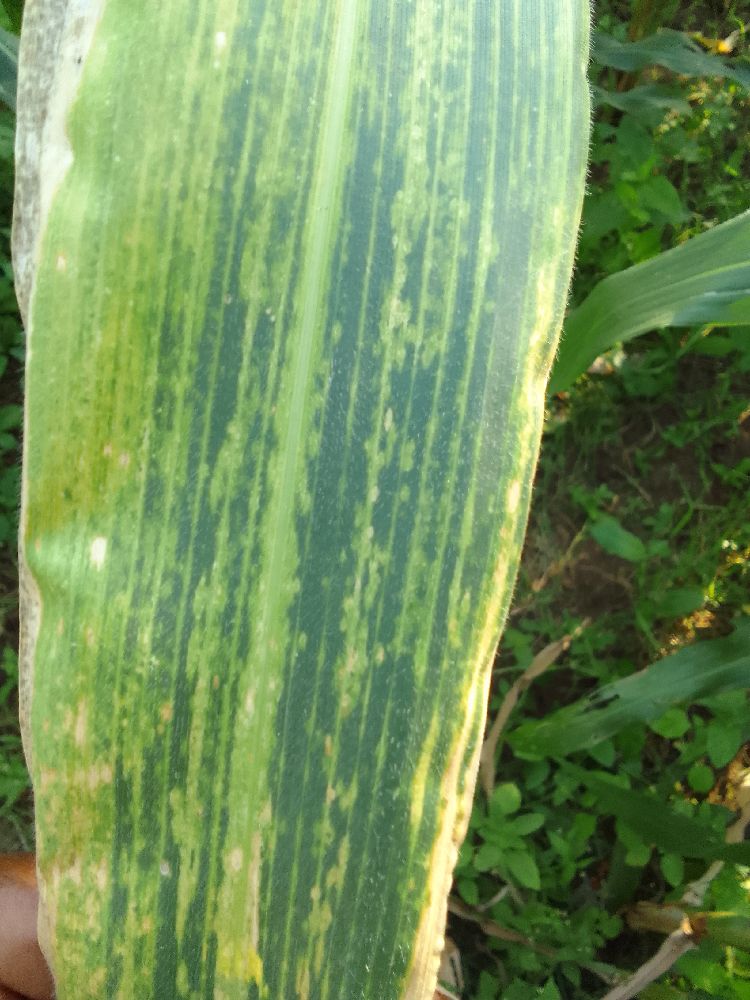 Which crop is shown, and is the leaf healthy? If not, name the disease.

maize, maize lethal necrosis
